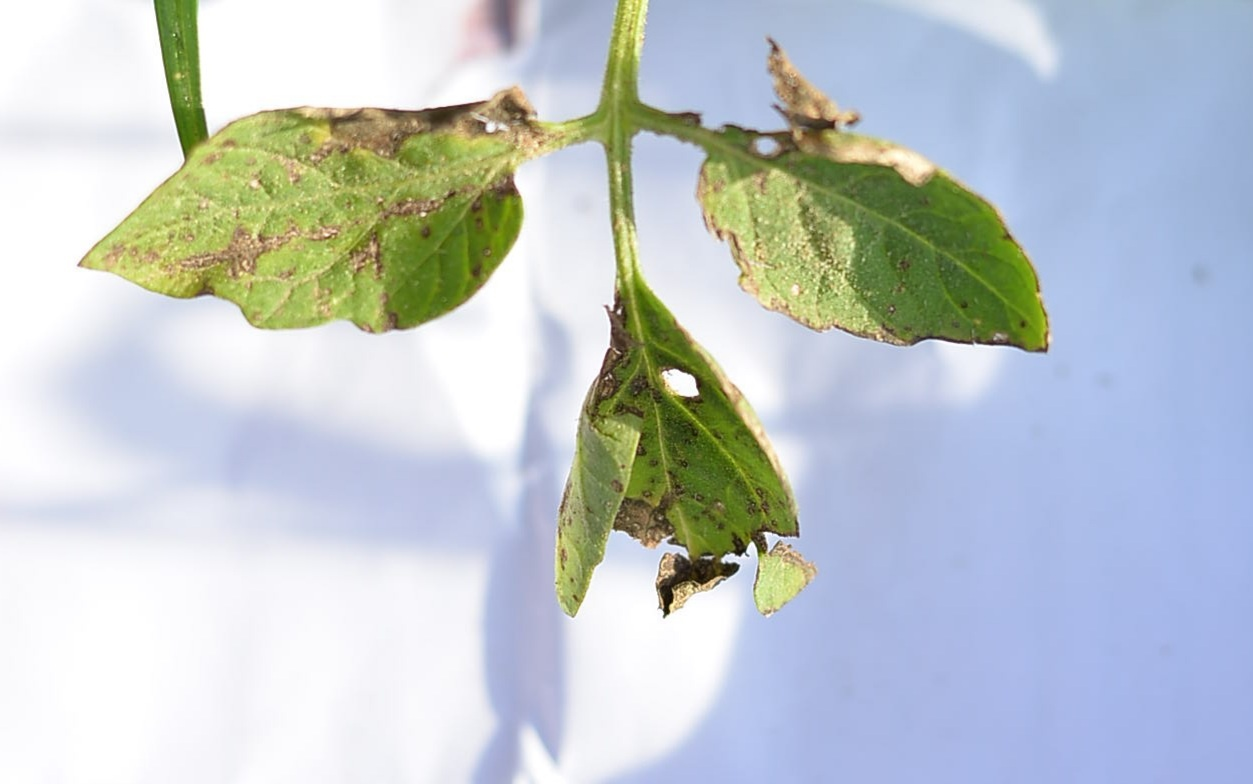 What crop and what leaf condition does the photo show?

tomato, infected
